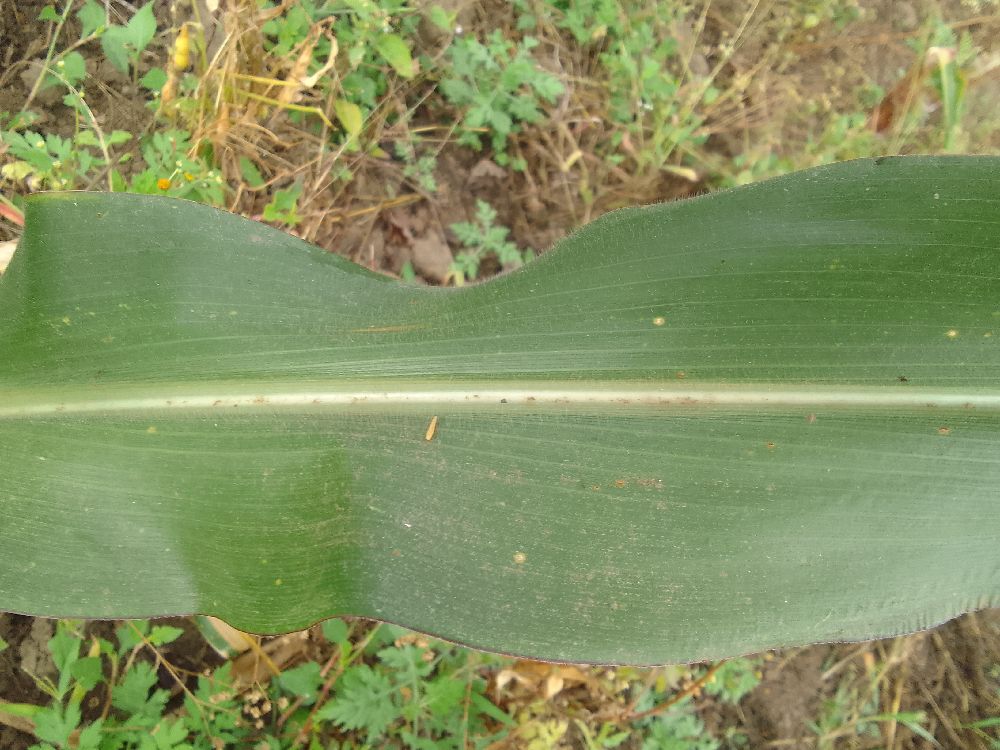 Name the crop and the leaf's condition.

maize, healthy
